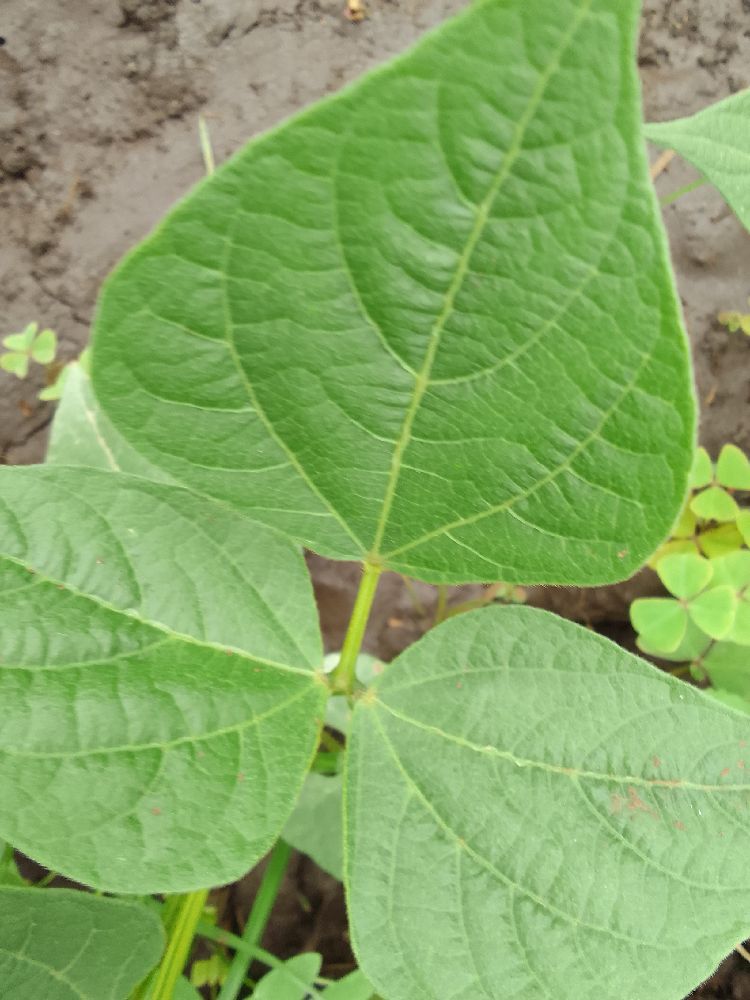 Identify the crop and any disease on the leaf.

common bean, healthy
